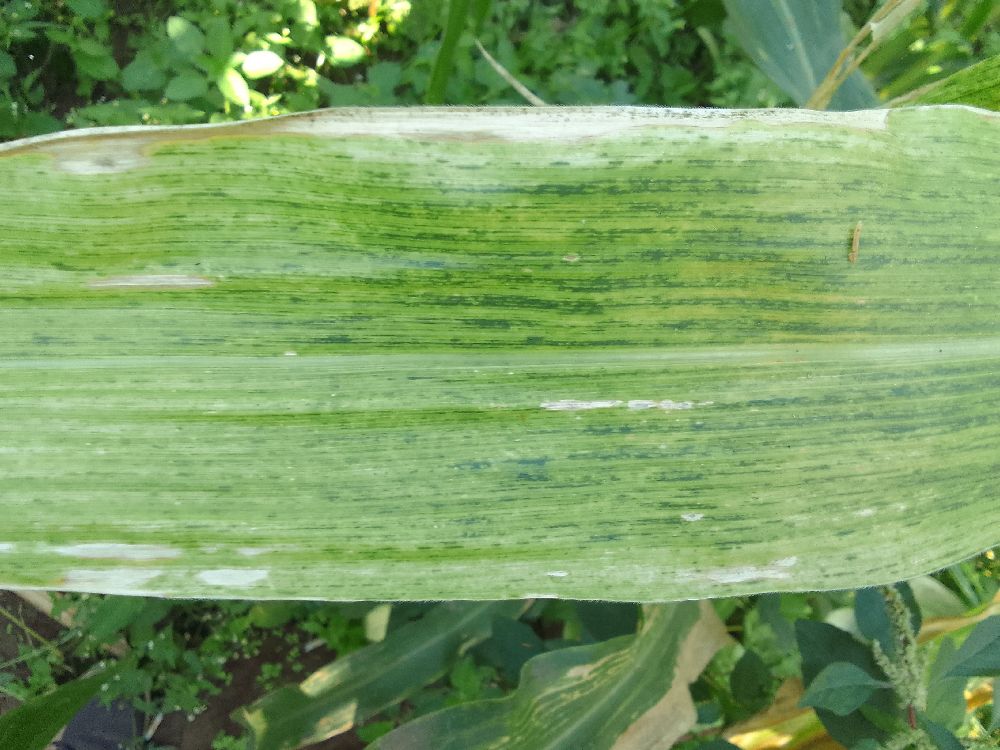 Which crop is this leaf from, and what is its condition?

maize, maize lethal necrosis
